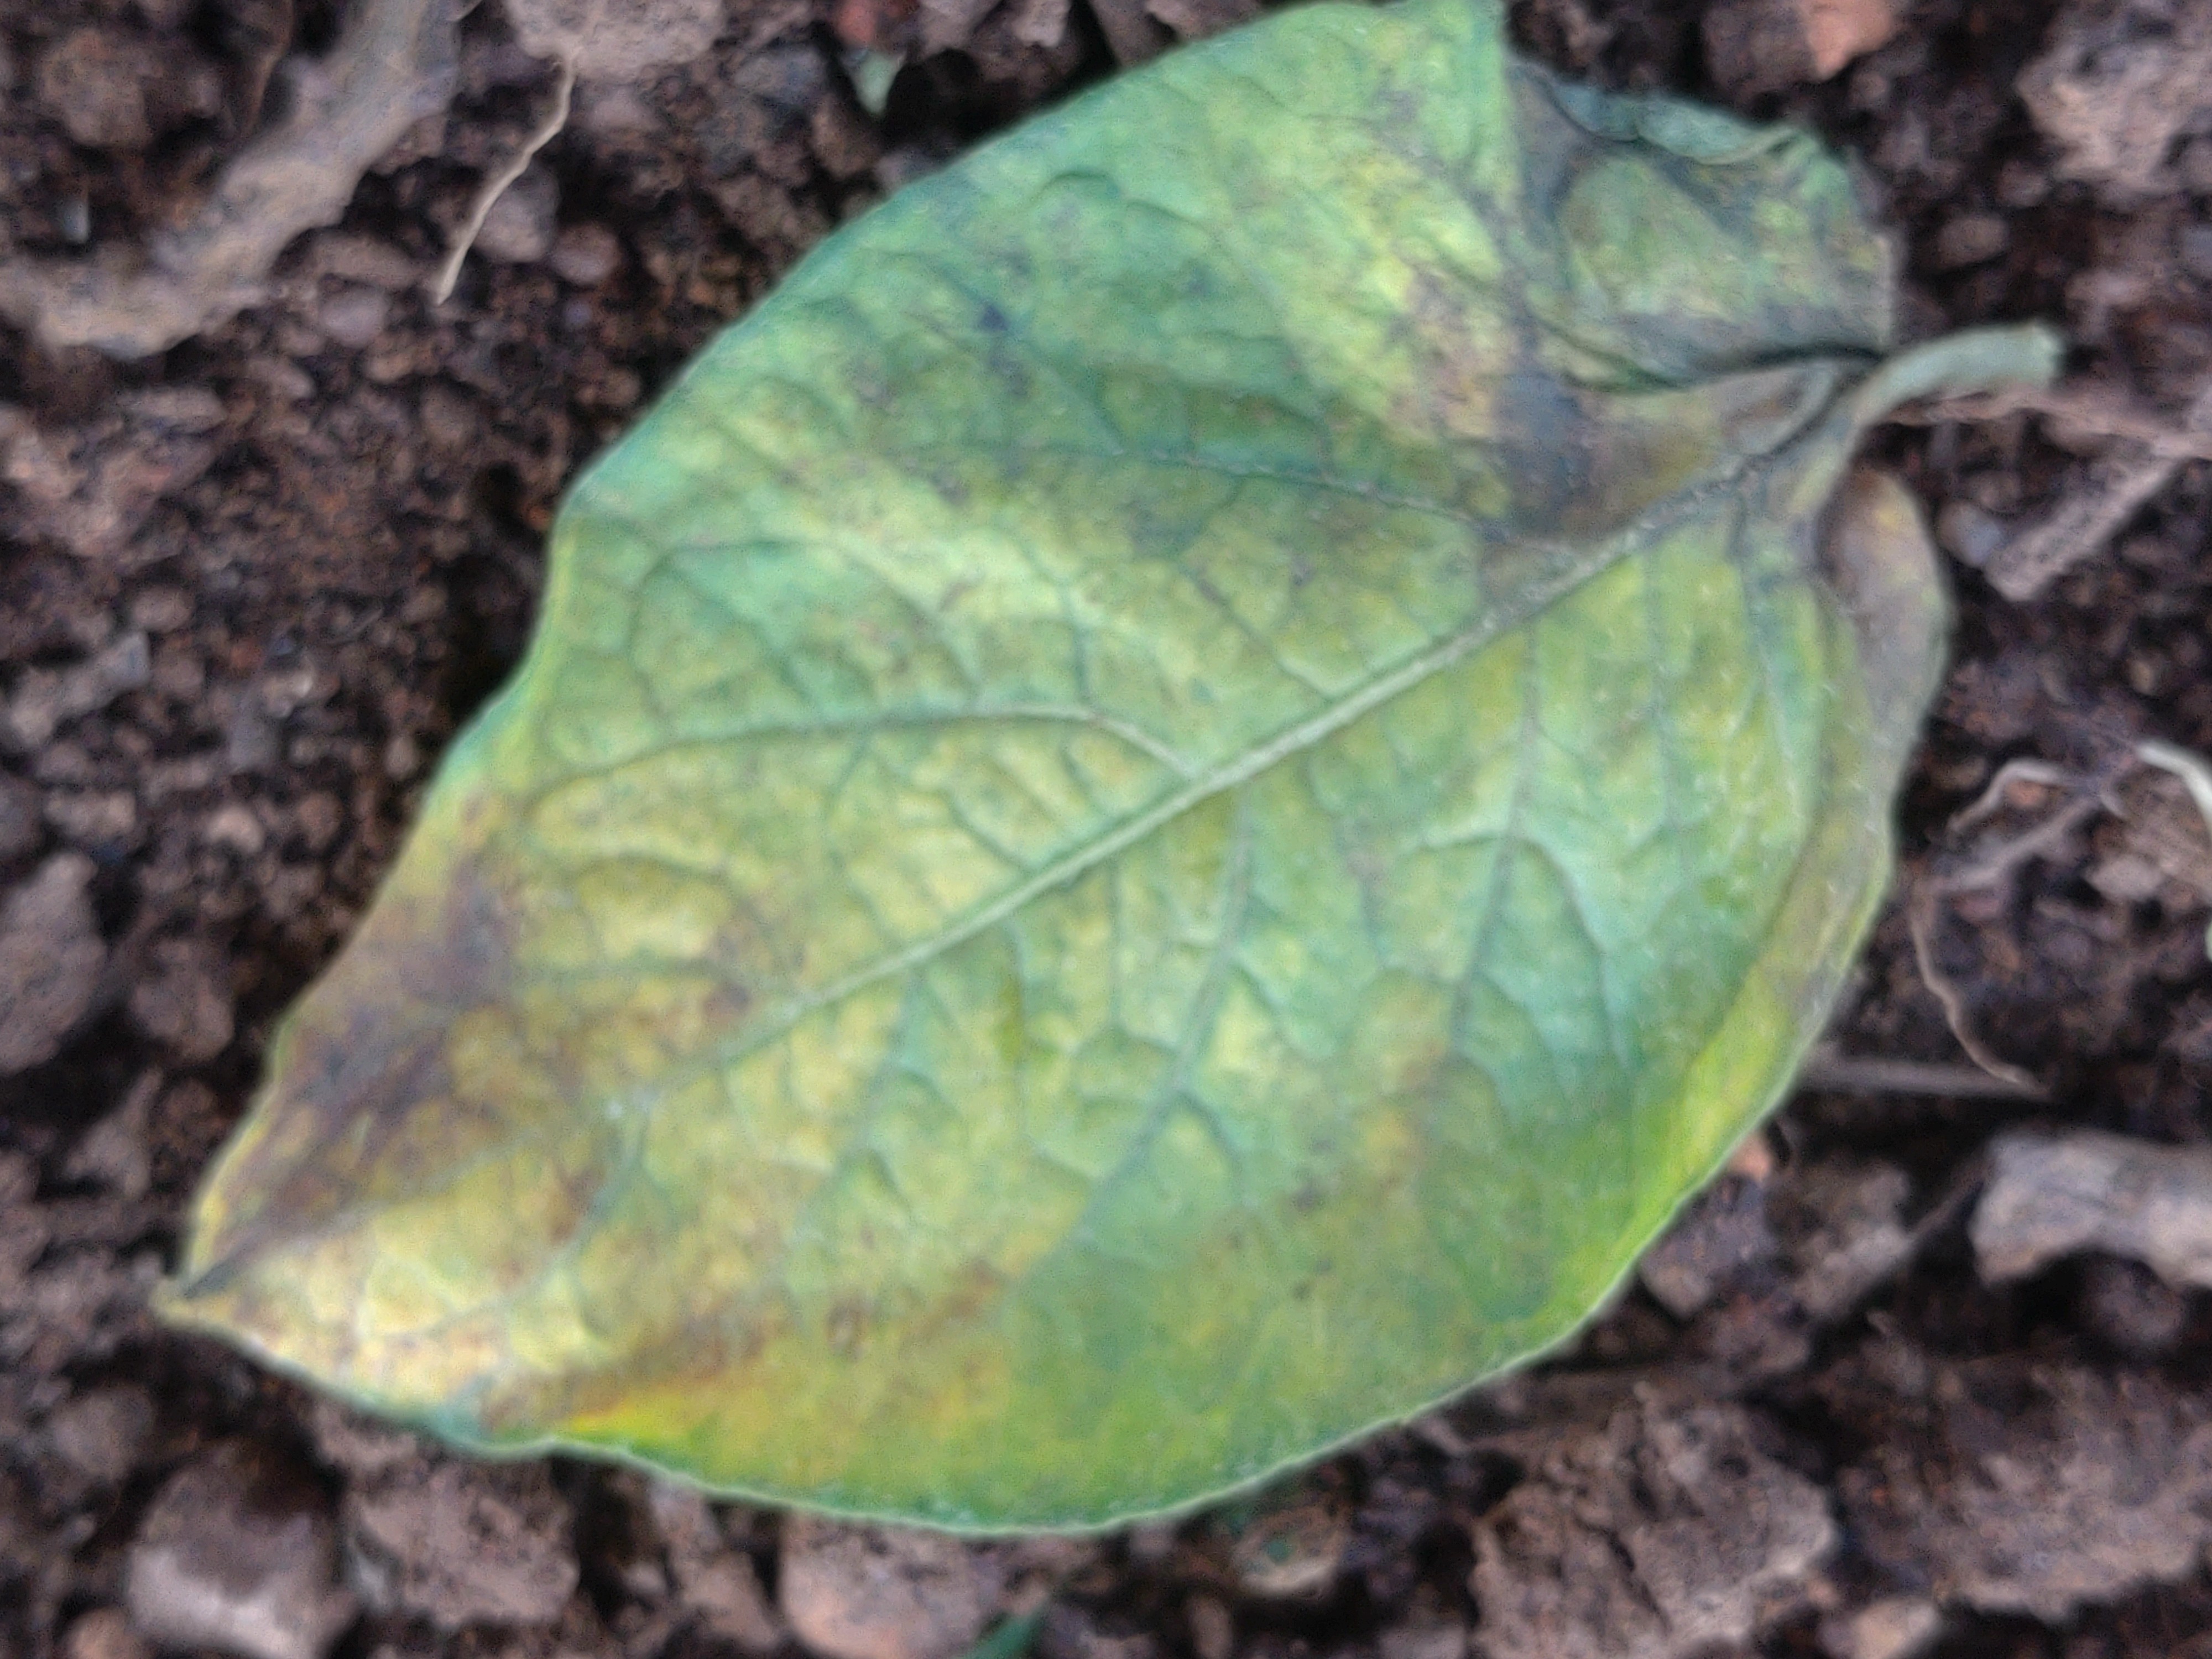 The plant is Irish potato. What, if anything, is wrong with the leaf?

late blight
